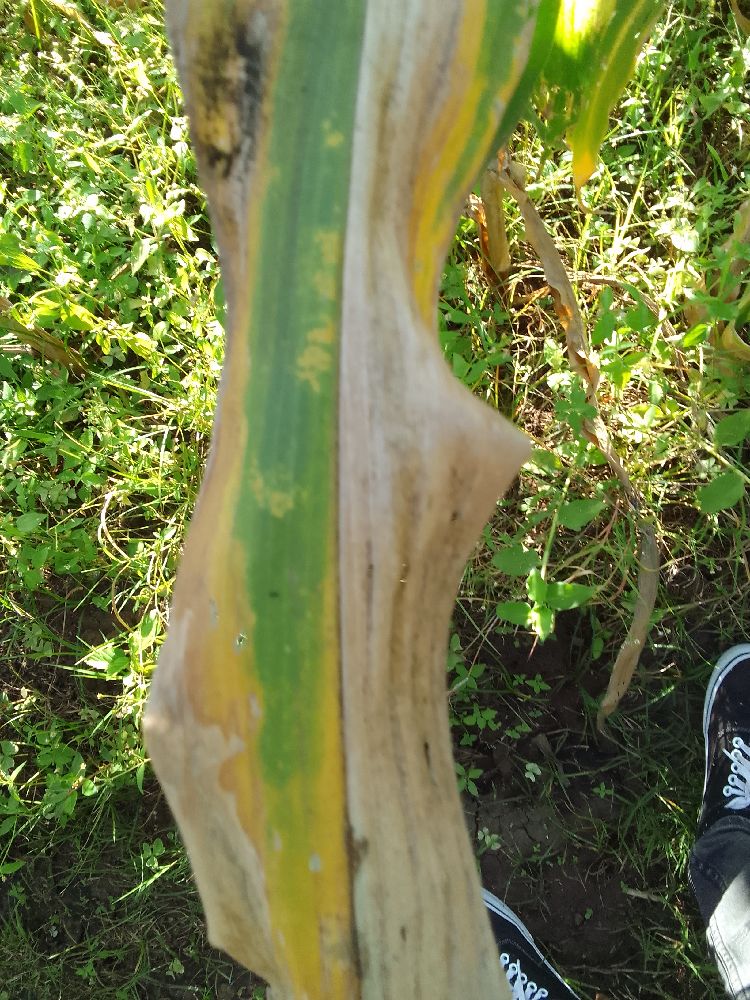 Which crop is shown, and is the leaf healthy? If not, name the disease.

maize, maize lethal necrosis
